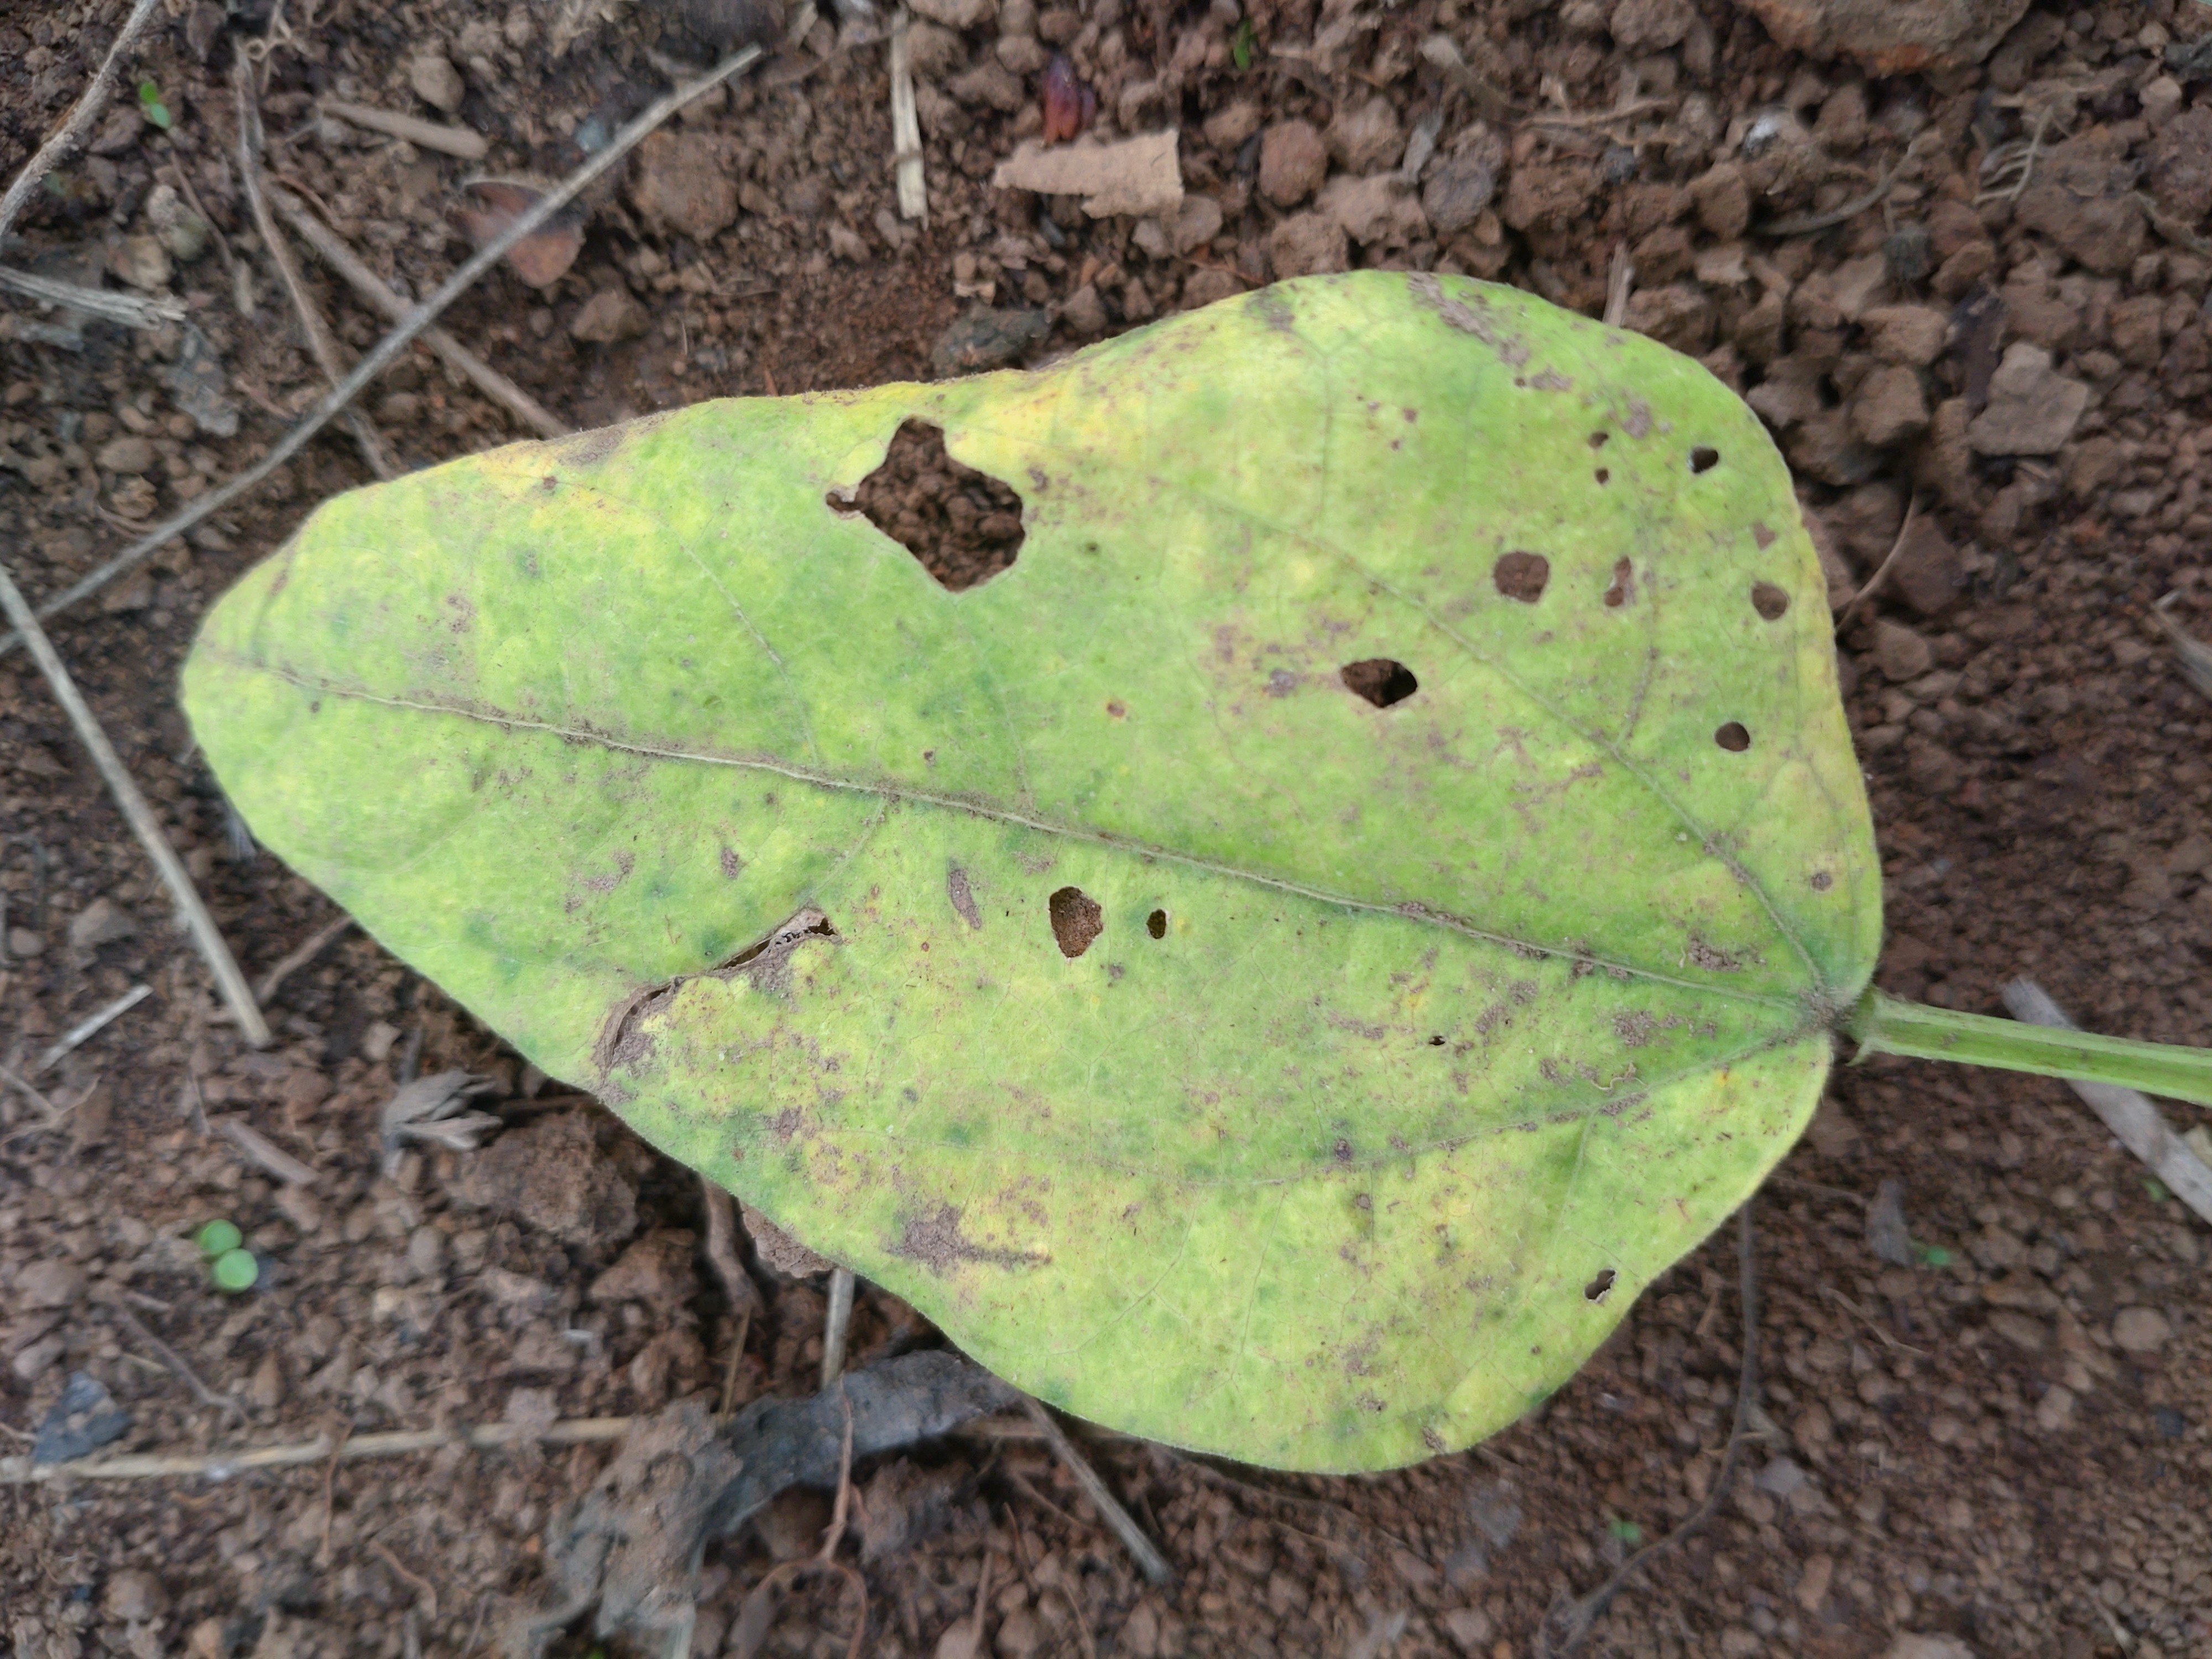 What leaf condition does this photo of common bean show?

rust
